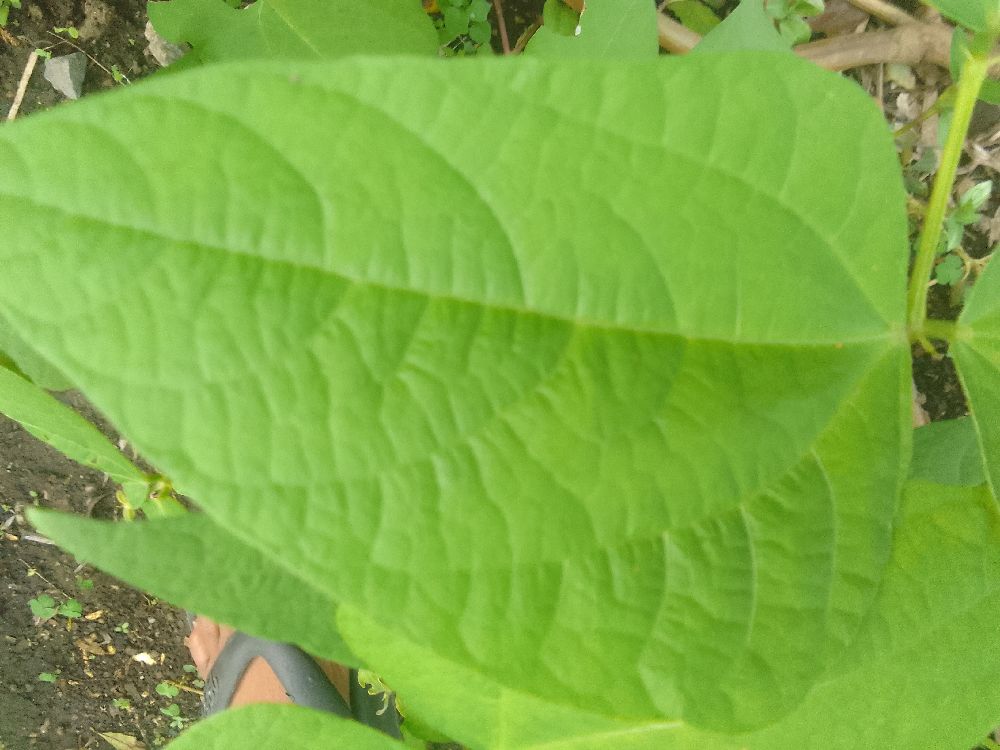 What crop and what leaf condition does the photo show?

common bean, healthy
